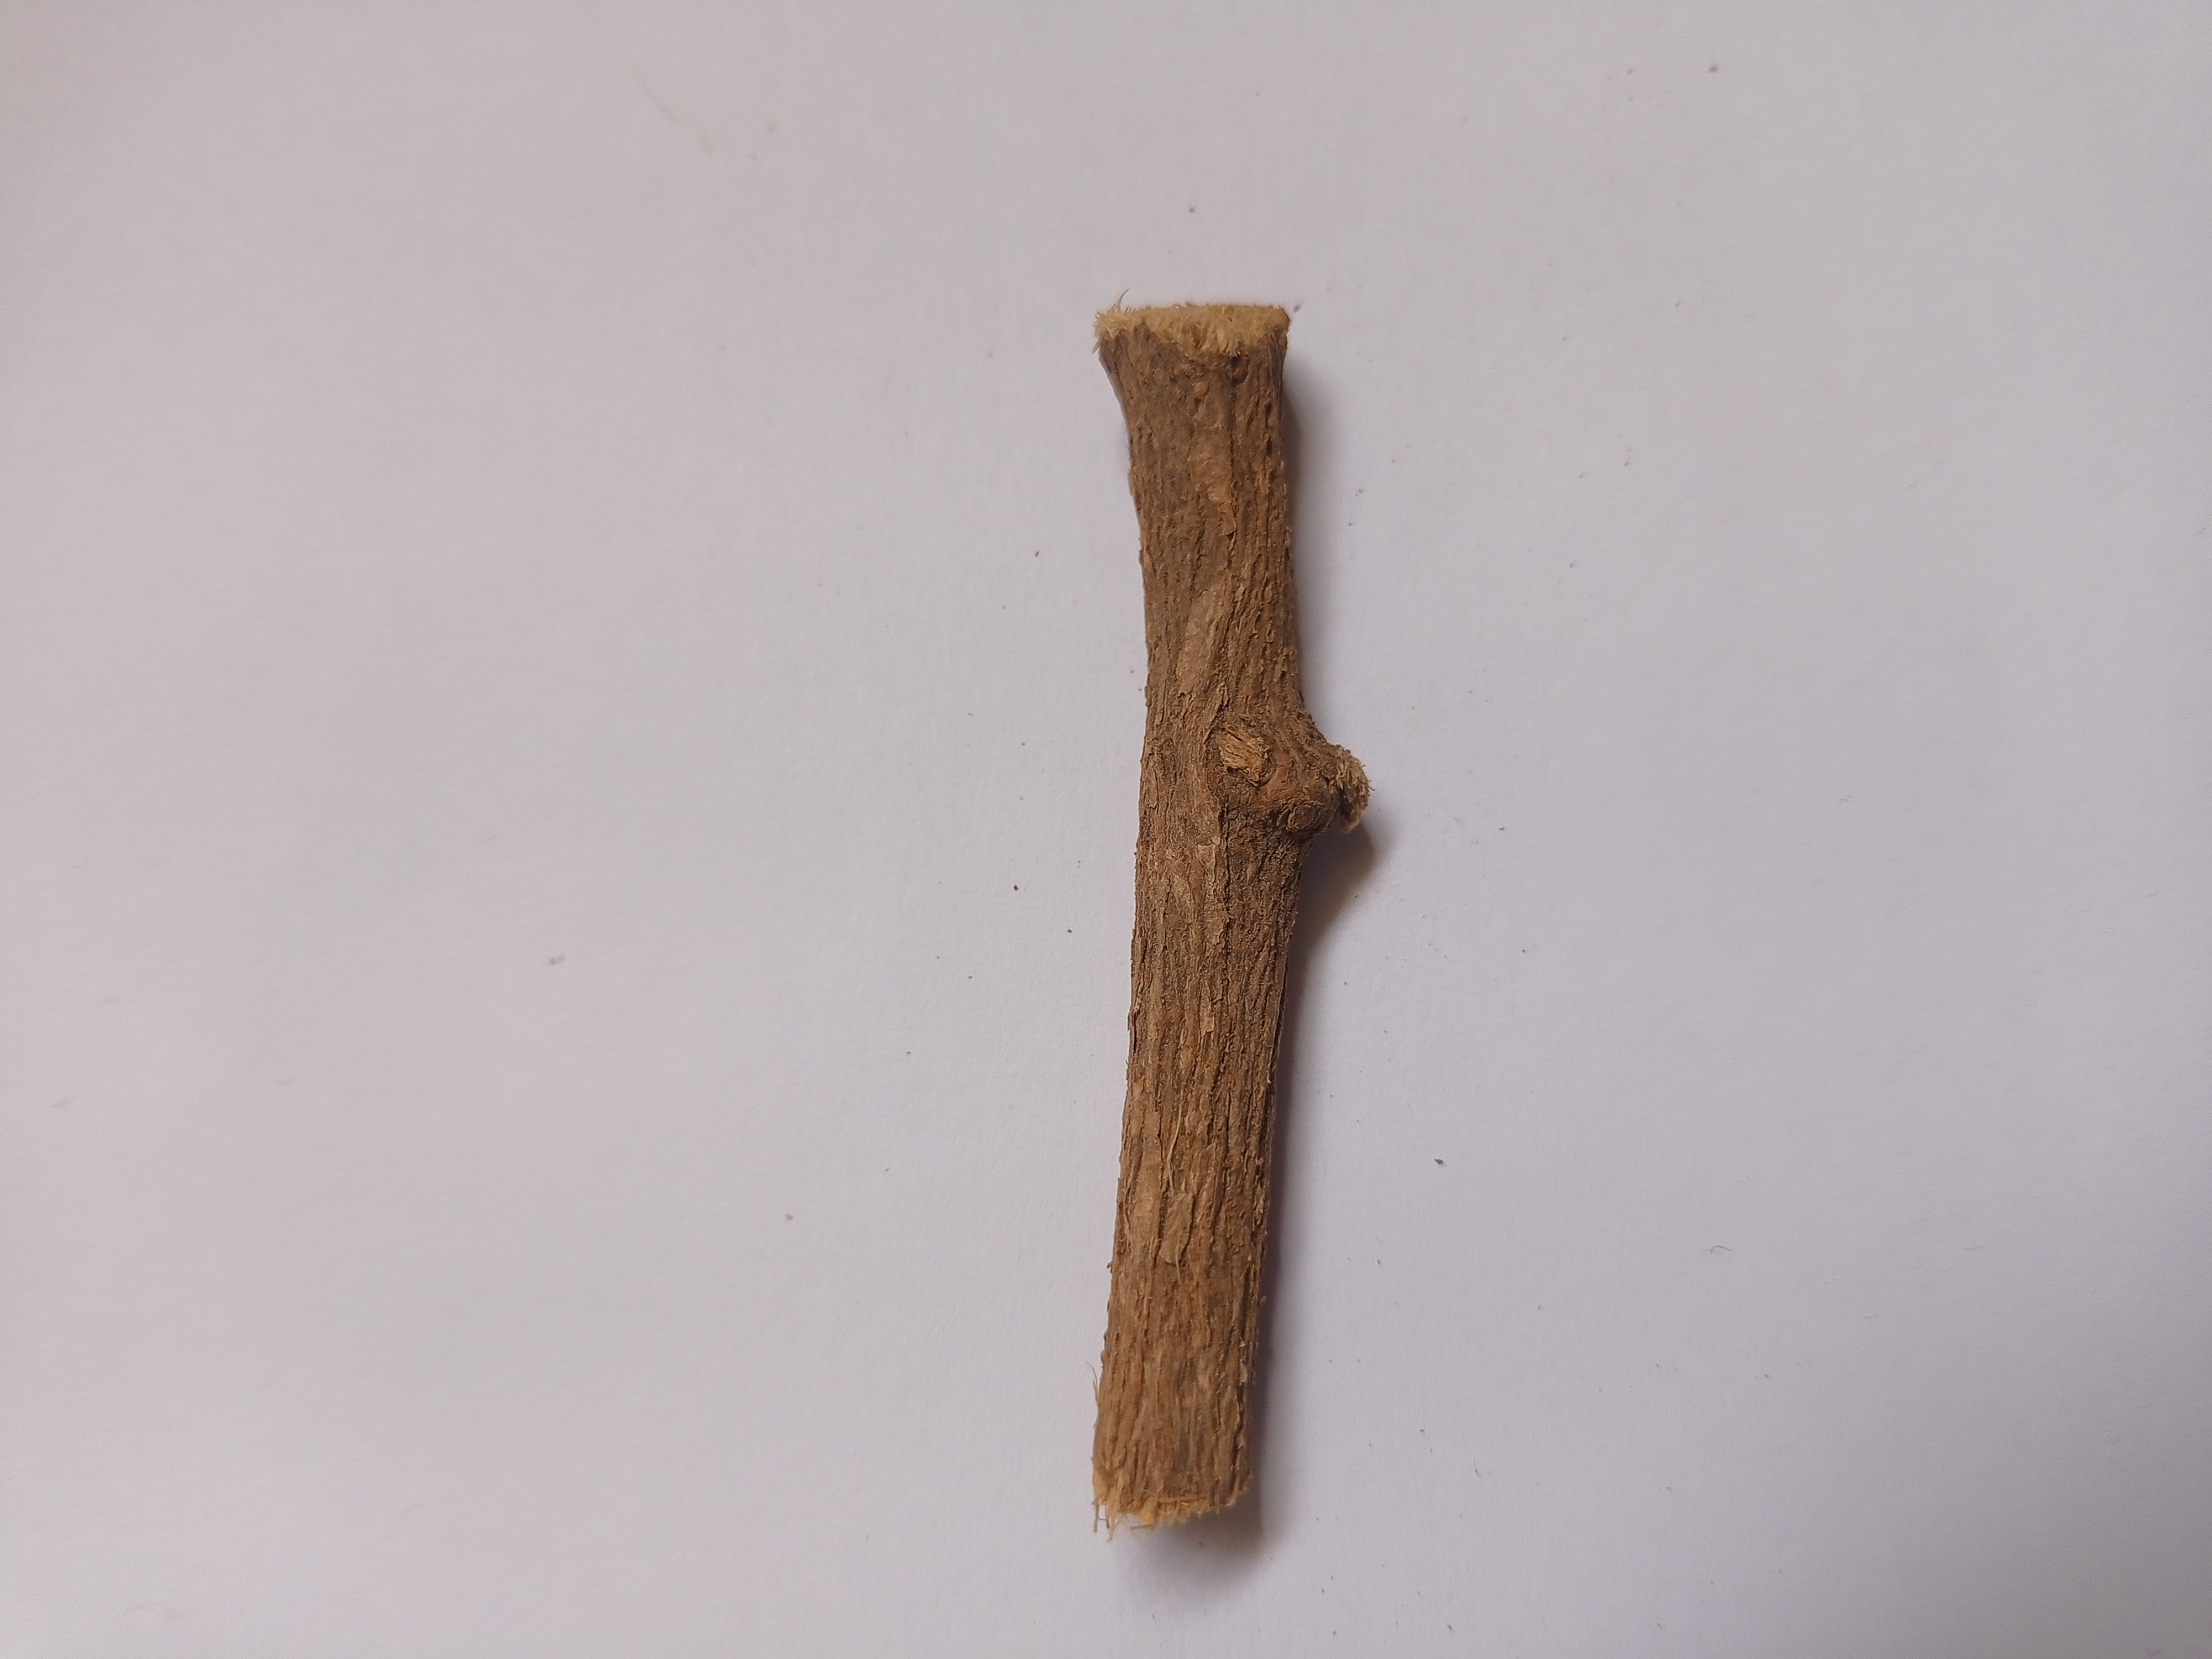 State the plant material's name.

jesthamadh
